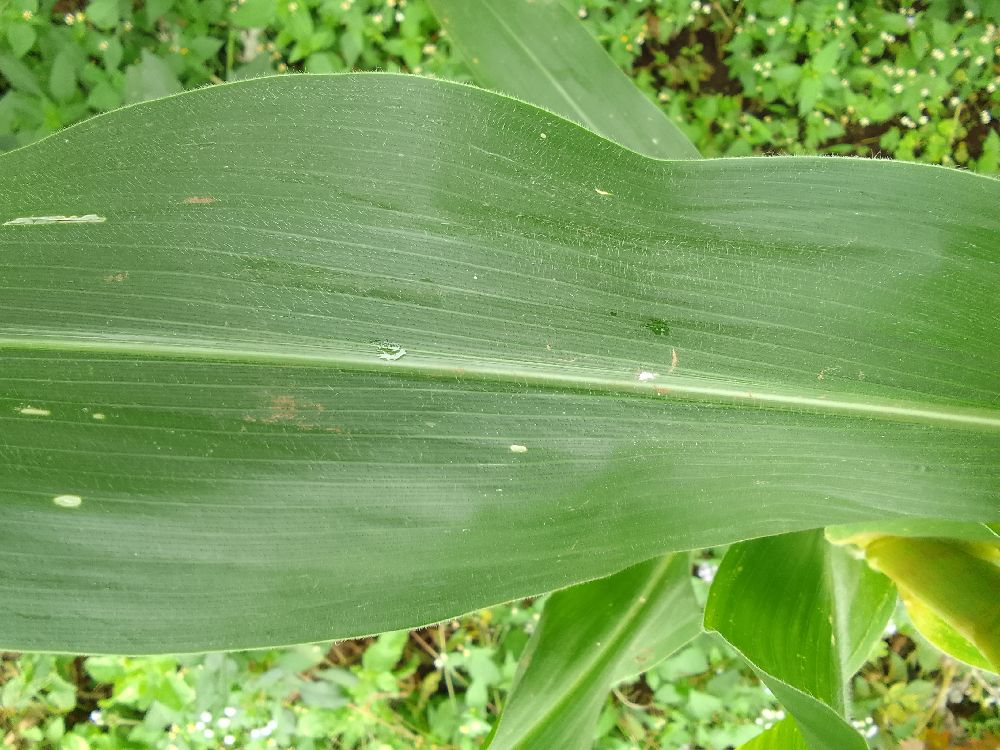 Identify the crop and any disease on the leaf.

maize, healthy
